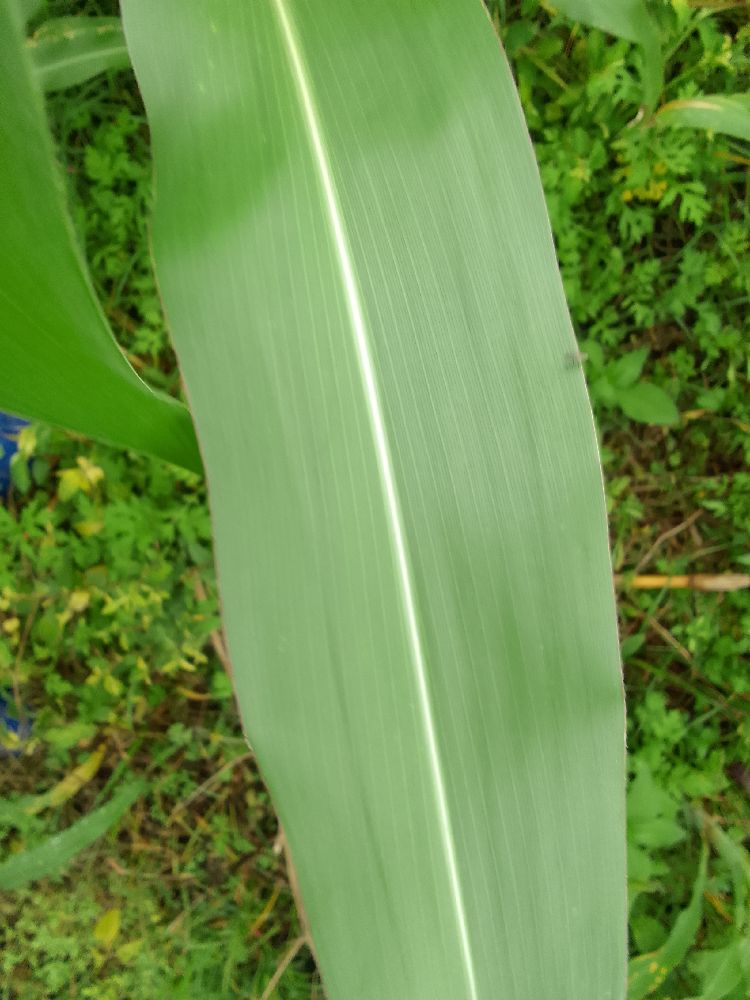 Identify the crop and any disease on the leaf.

maize, healthy
